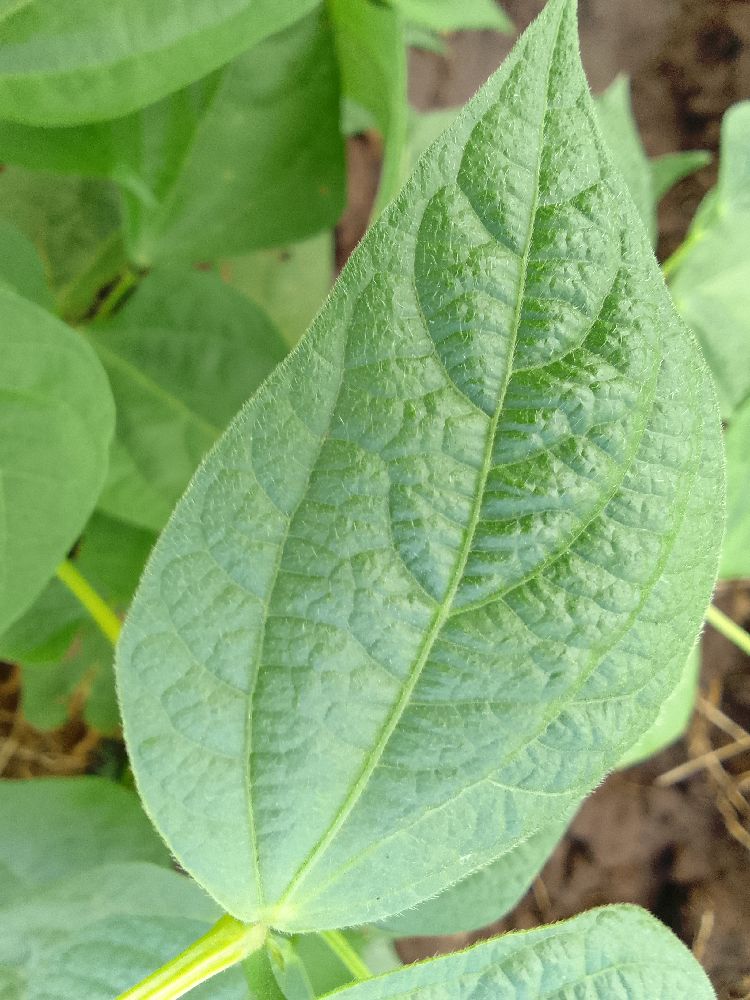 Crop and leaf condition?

common bean, healthy
